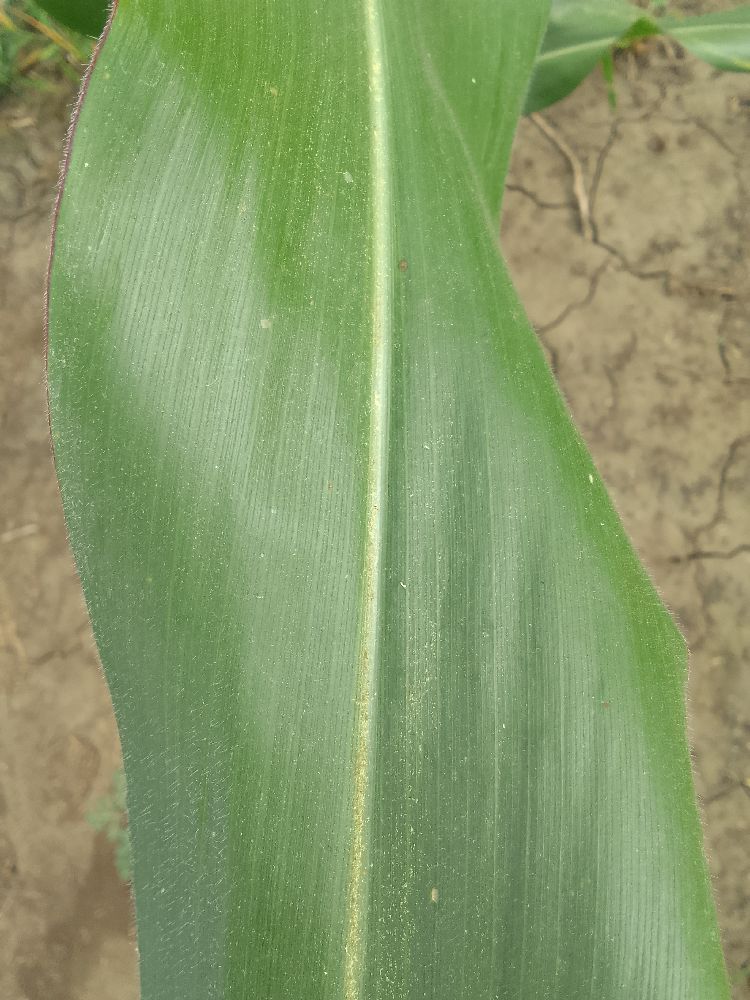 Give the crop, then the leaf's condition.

maize, healthy
